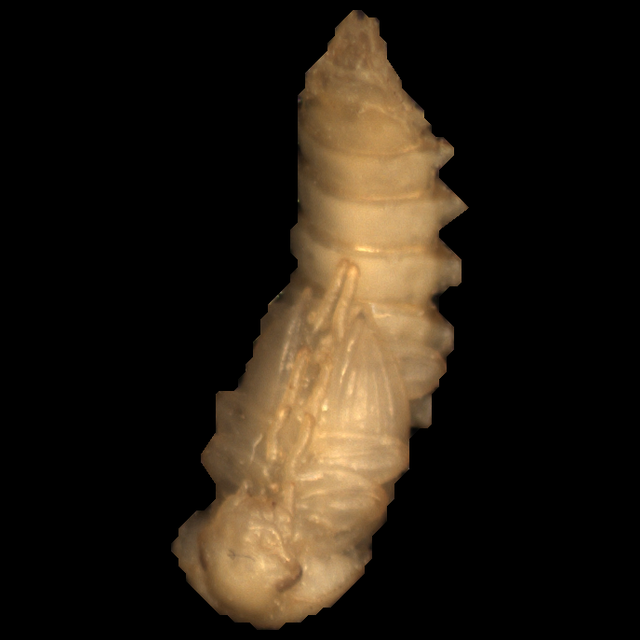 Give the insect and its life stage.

mealworm pupa
